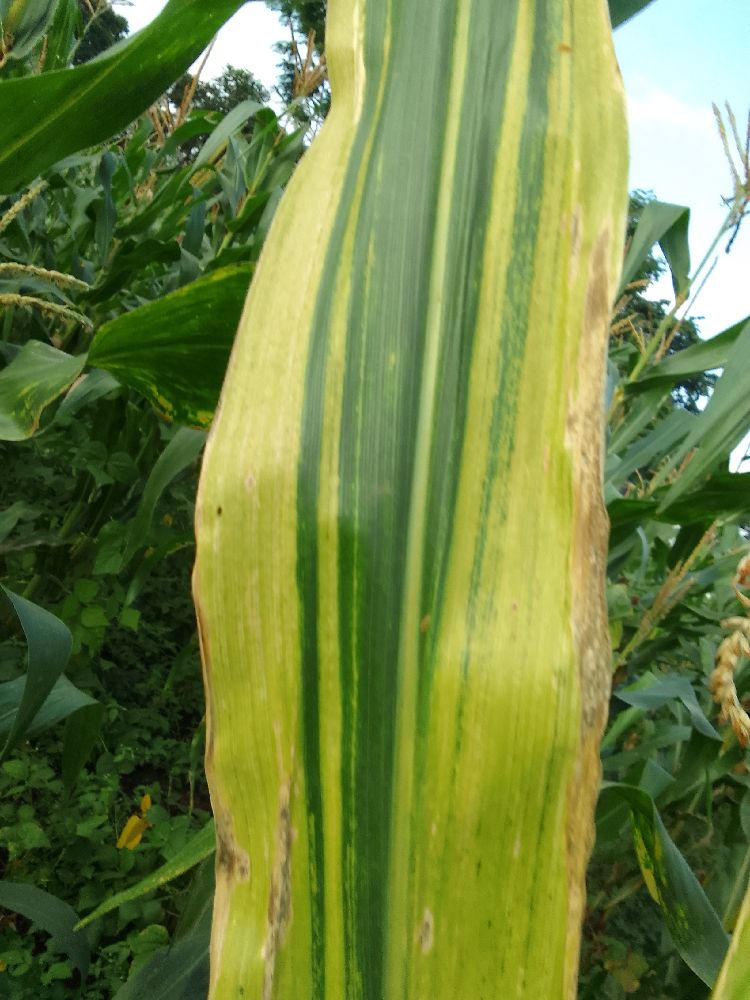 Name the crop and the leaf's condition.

maize, maize lethal necrosis
